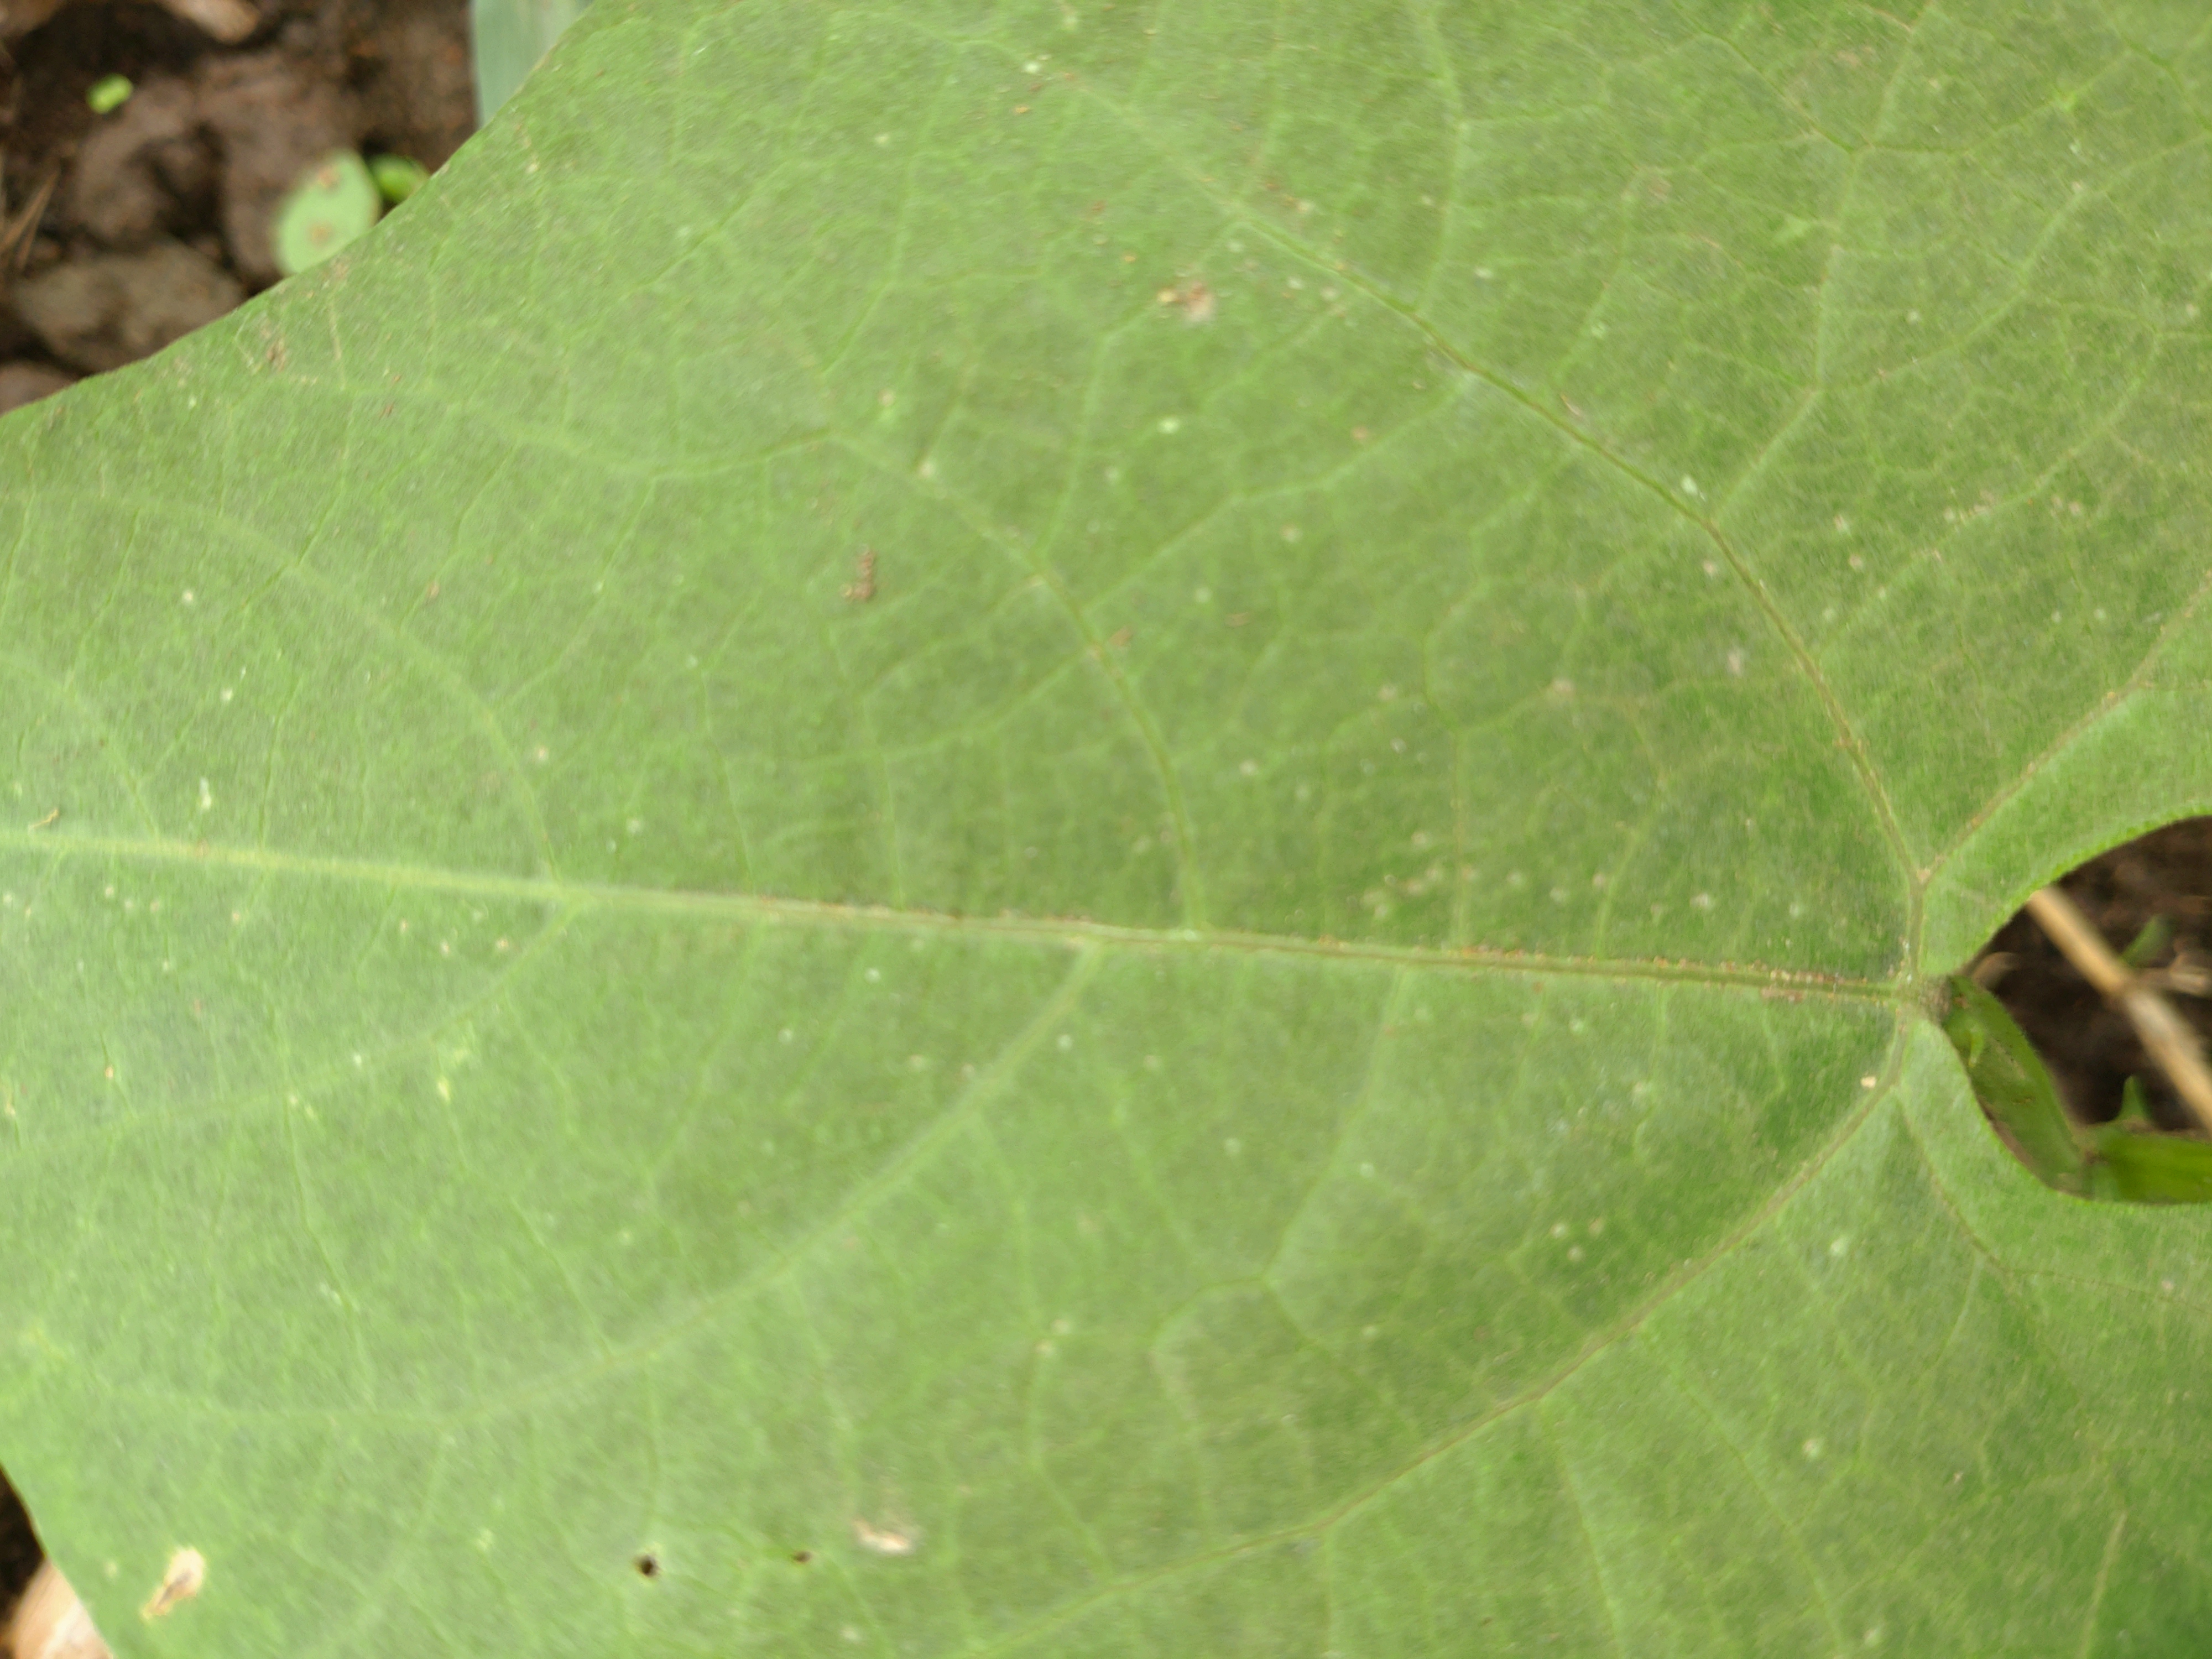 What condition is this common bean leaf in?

healthy
